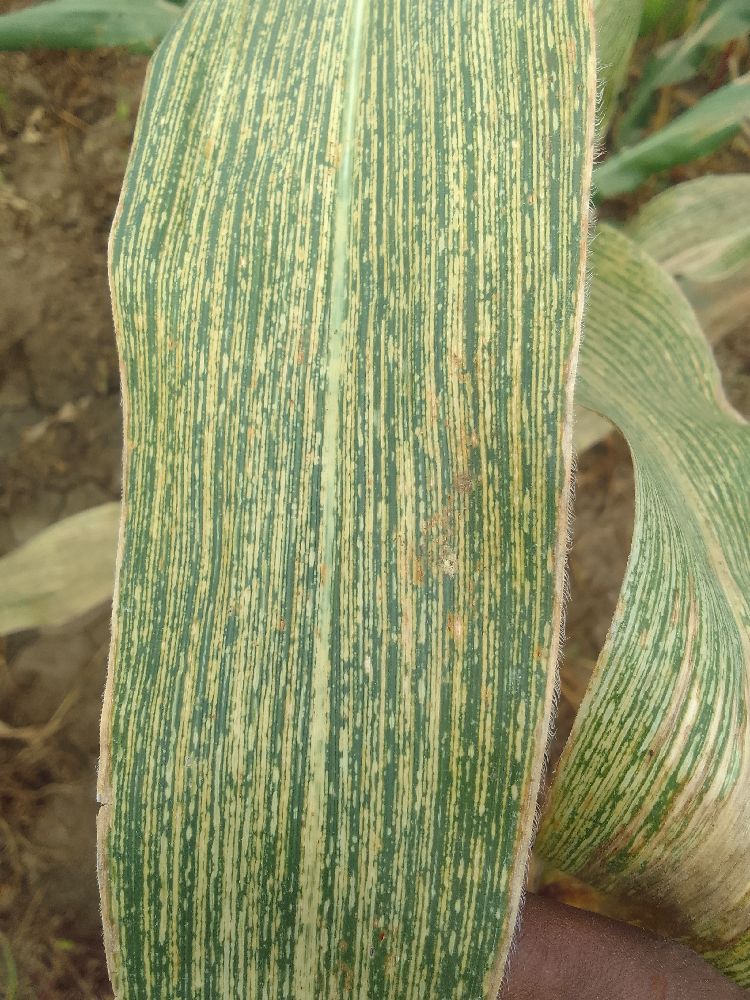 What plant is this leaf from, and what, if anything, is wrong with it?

maize, maize streak virus
